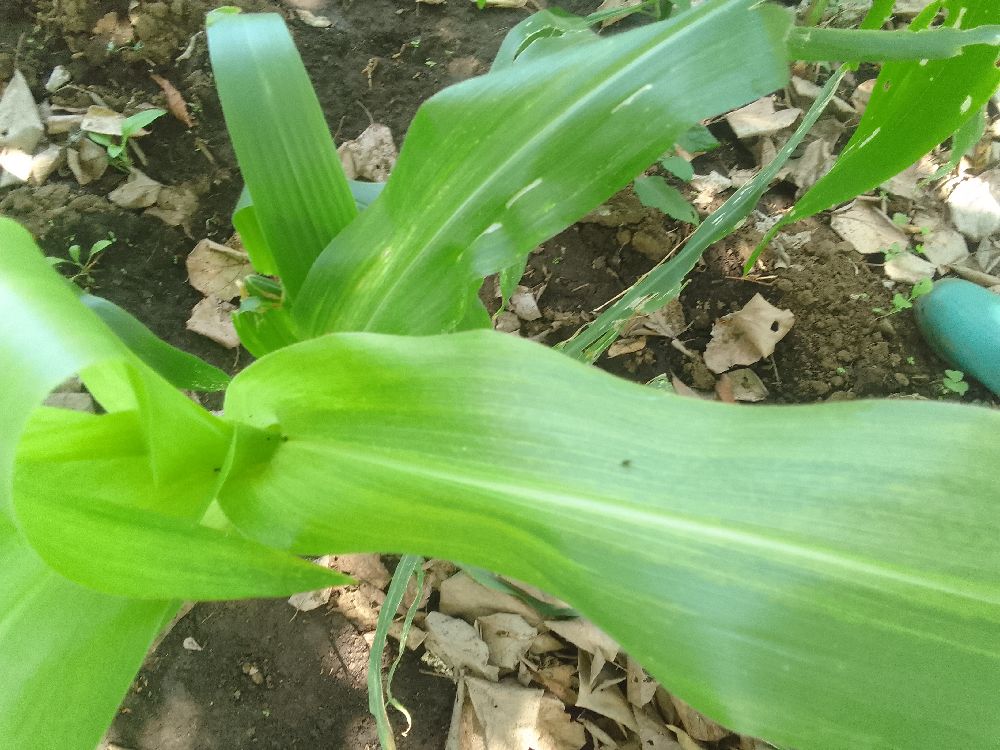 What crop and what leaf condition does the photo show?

maize, maize lethal necrosis
